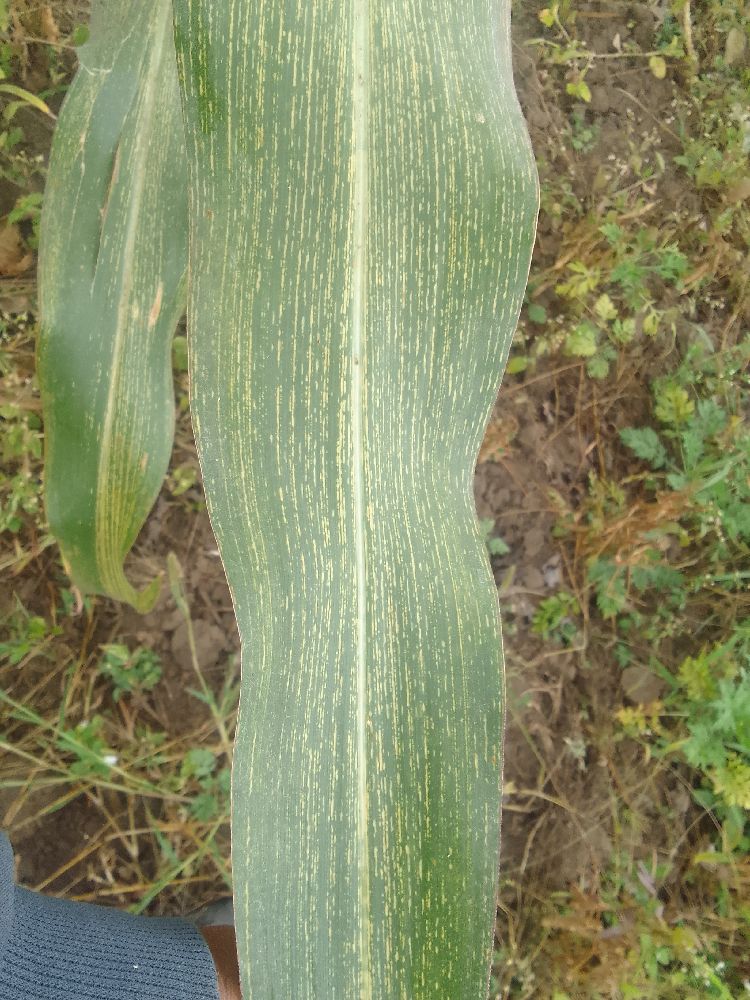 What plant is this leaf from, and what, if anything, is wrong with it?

maize, maize streak virus
